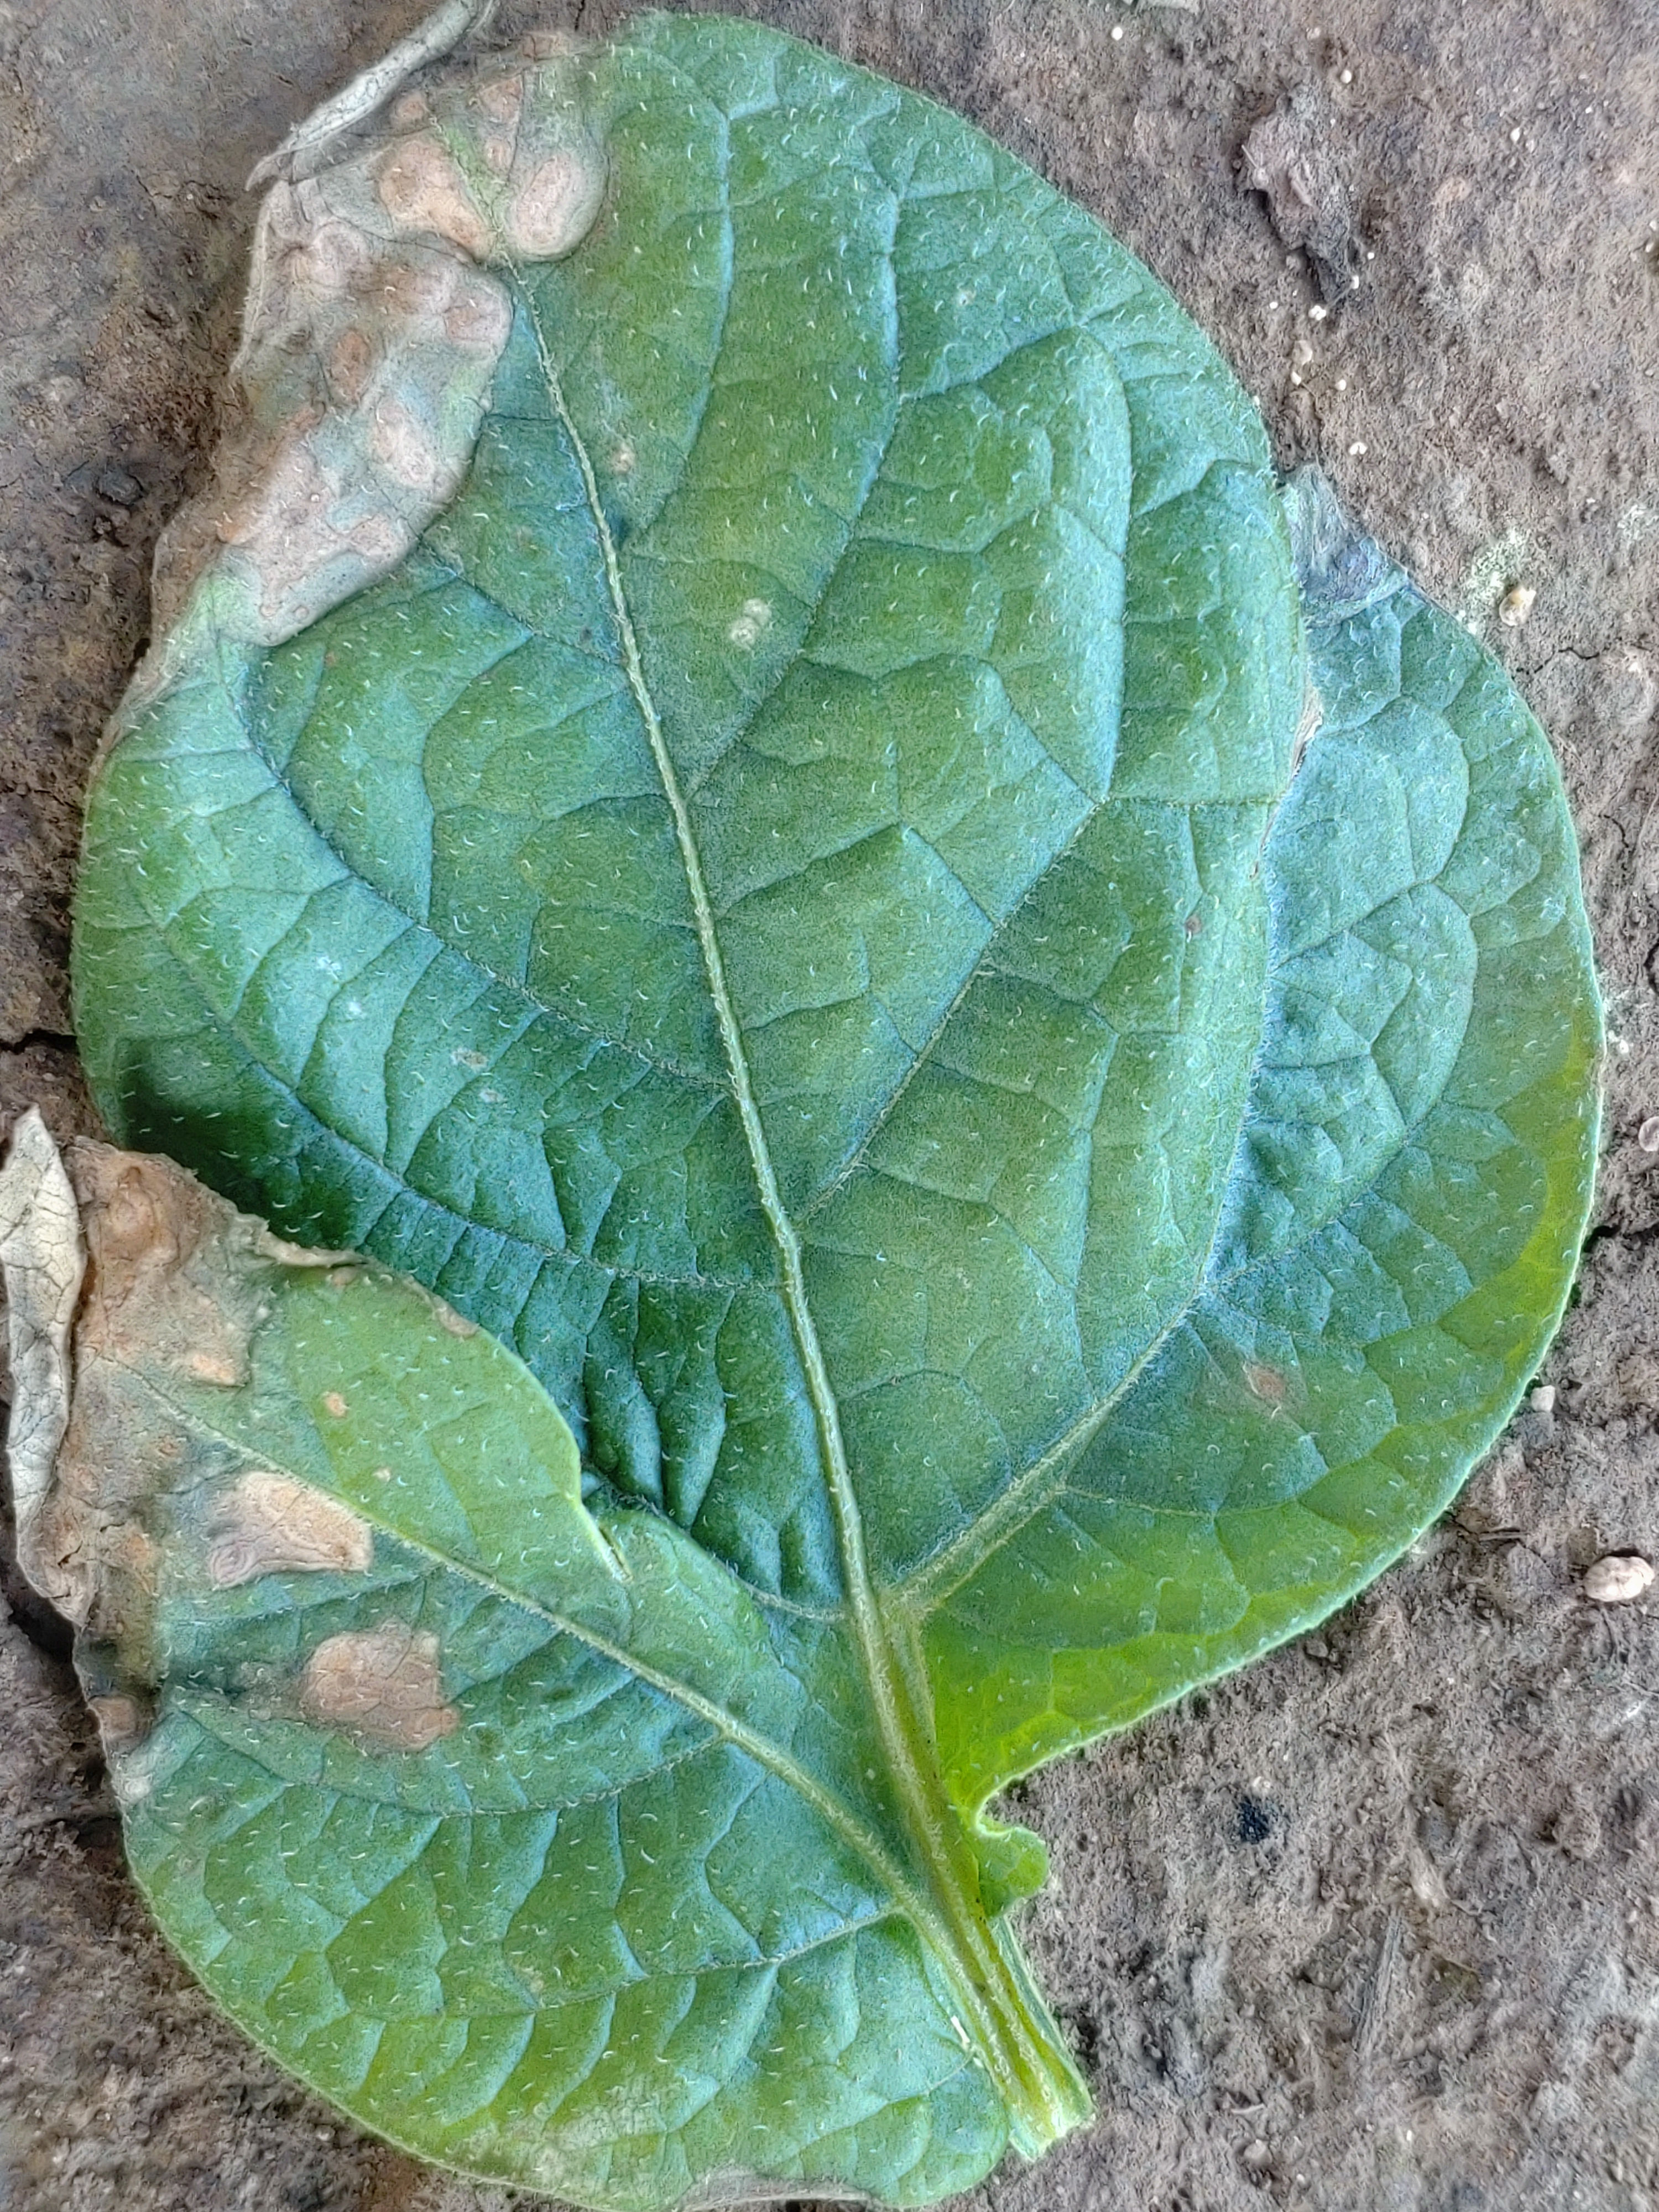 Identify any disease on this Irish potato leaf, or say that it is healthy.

early blight
